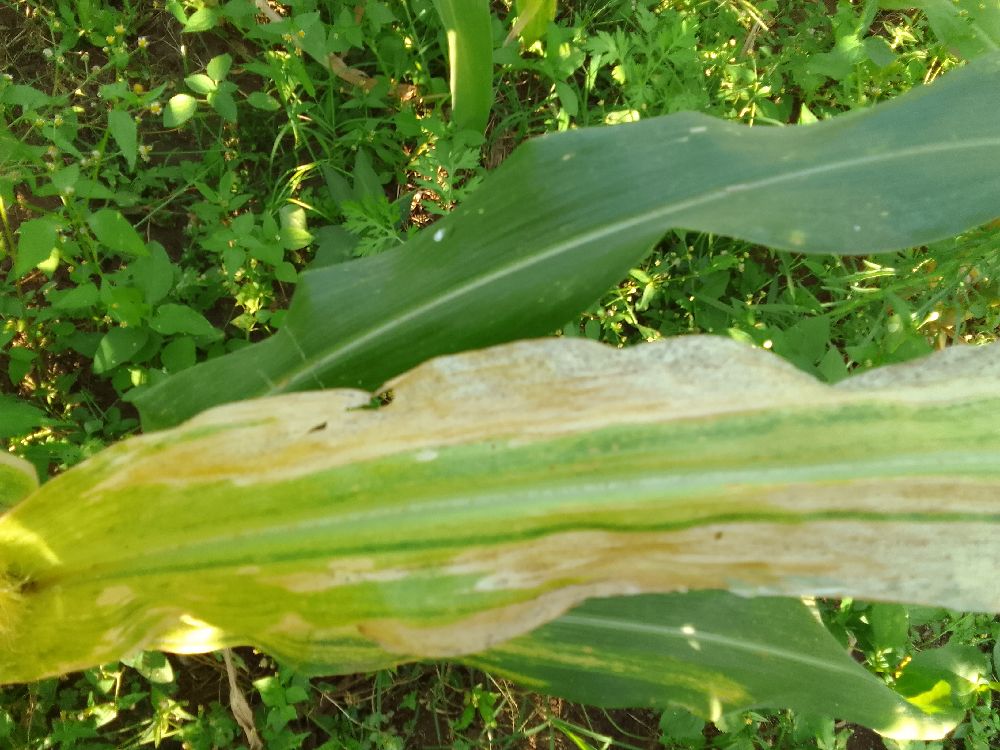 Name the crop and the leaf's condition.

maize, maize lethal necrosis
